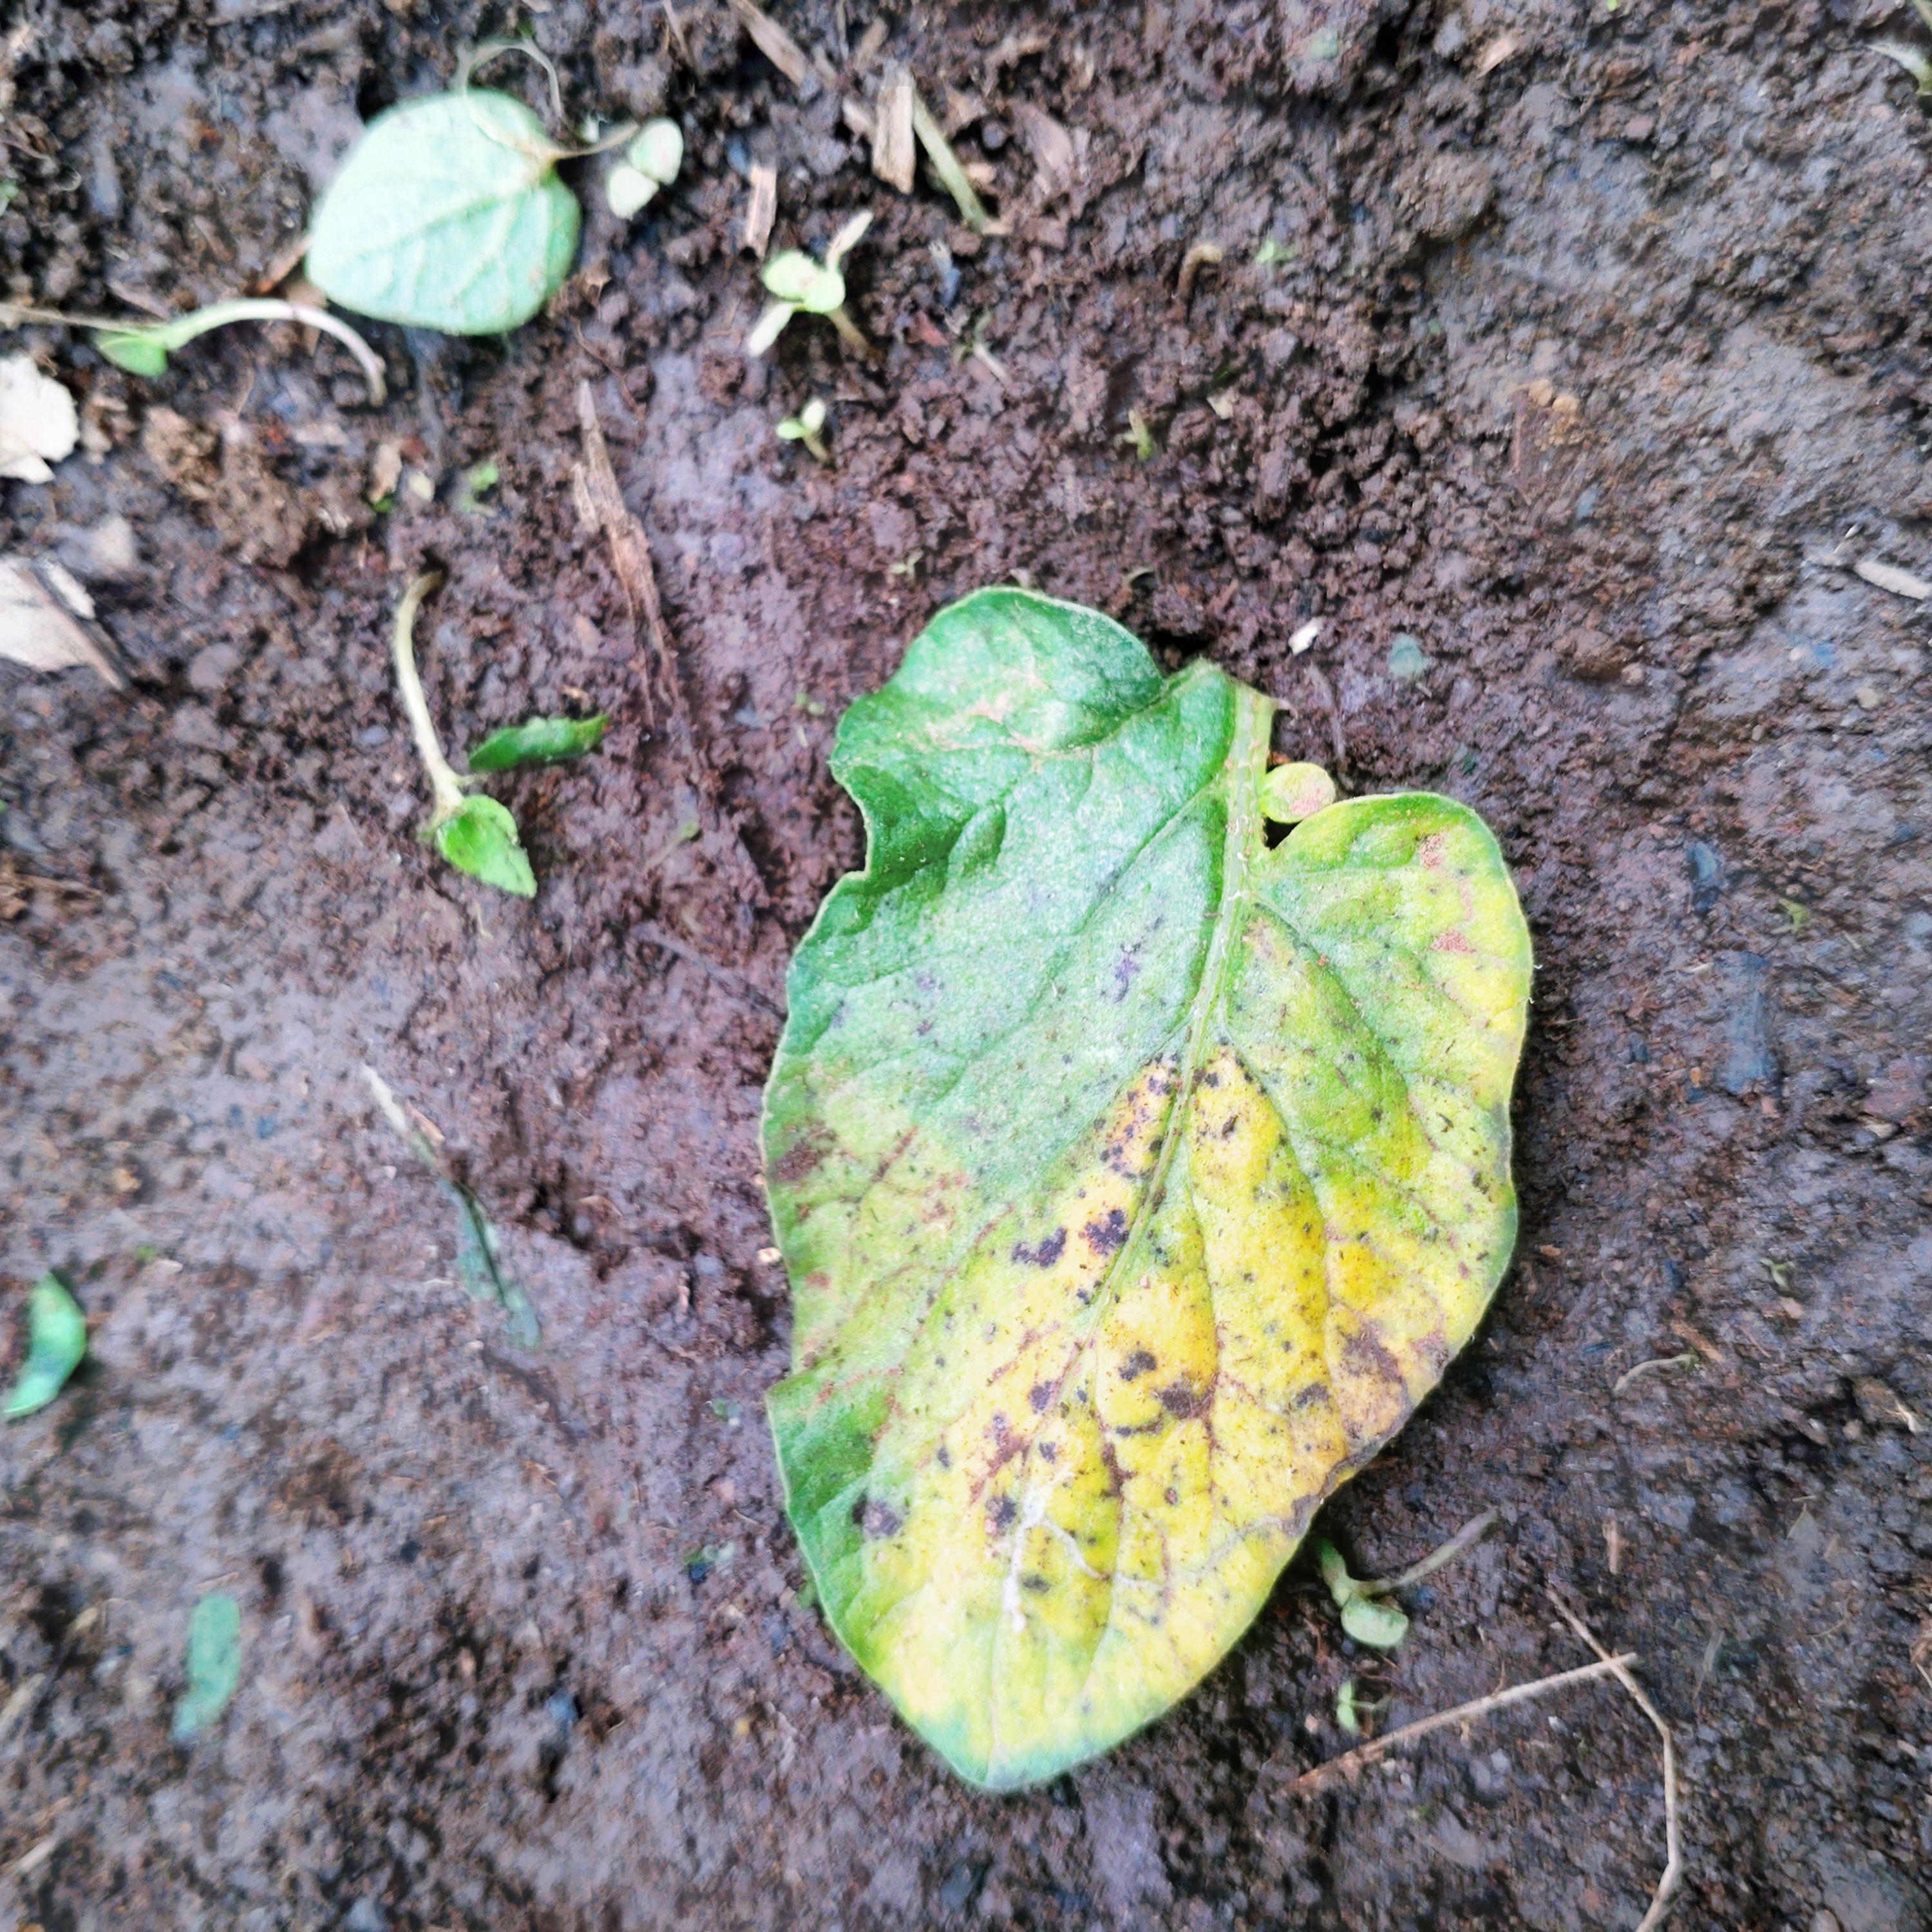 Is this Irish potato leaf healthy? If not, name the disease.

late blight
